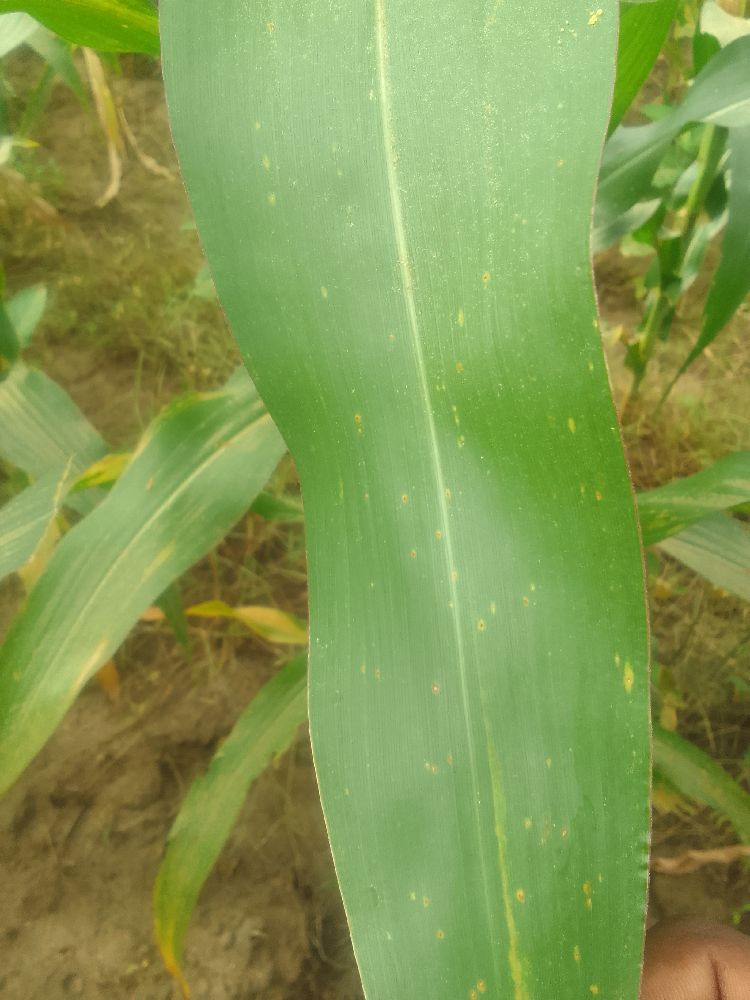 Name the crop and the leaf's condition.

maize, healthy
